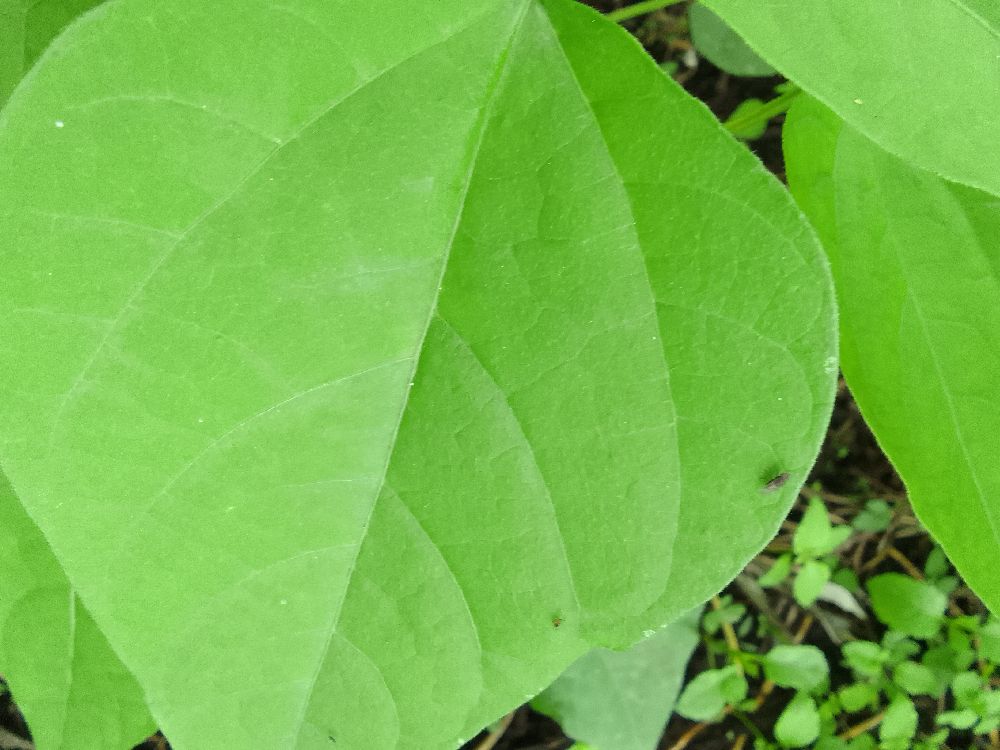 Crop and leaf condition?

common bean, healthy
